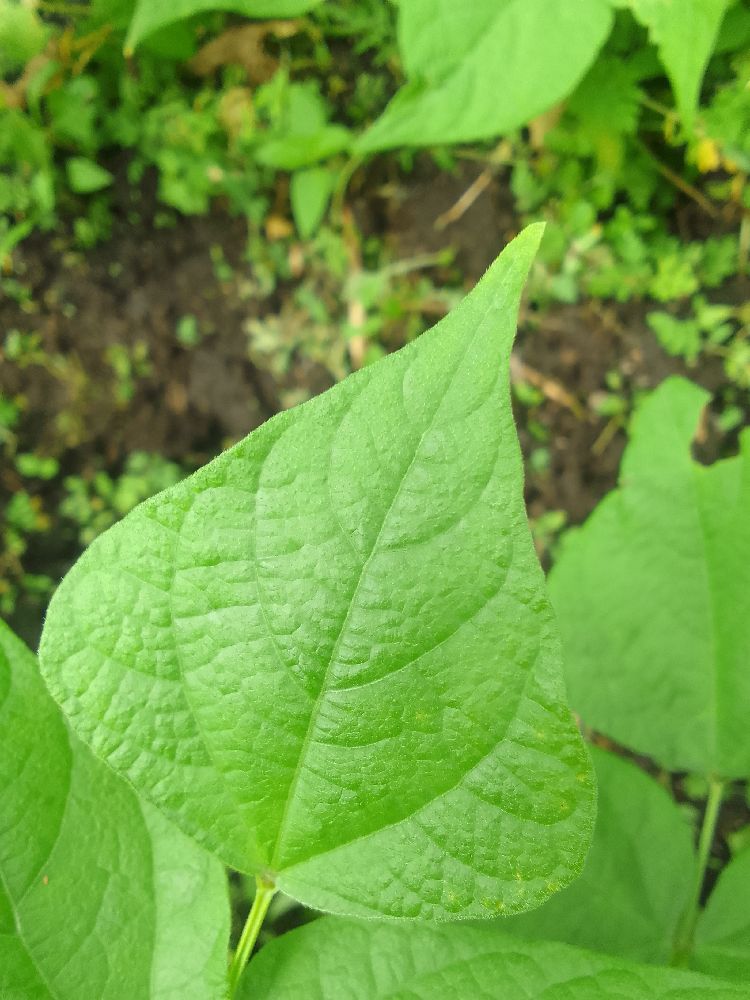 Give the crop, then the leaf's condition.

common bean, healthy
